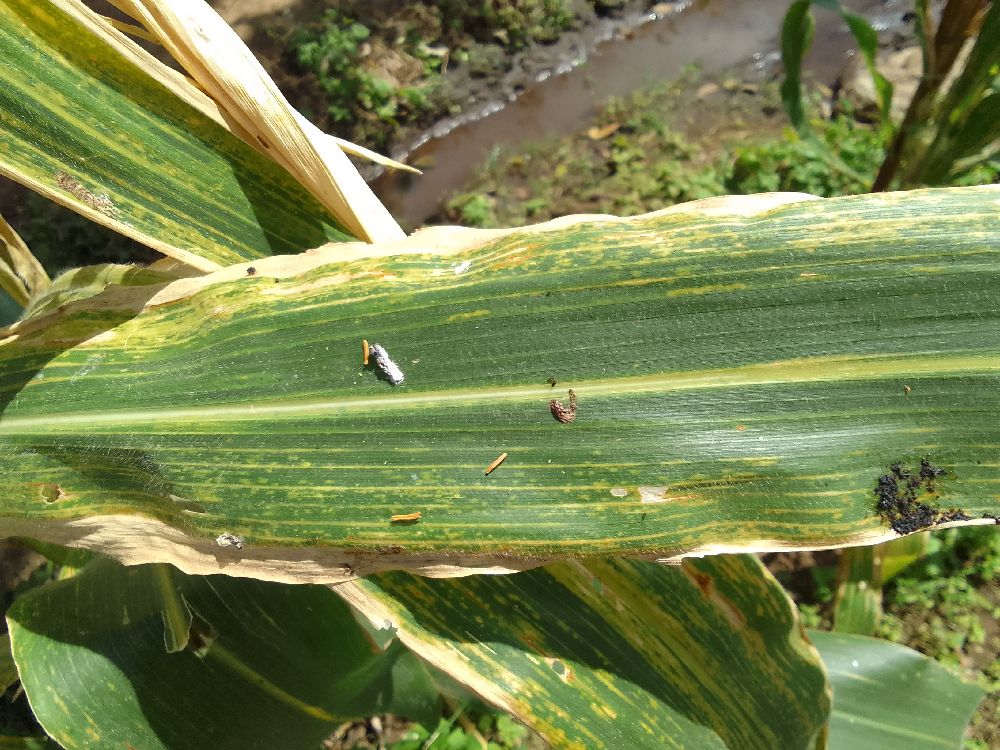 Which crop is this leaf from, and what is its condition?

maize, maize lethal necrosis
